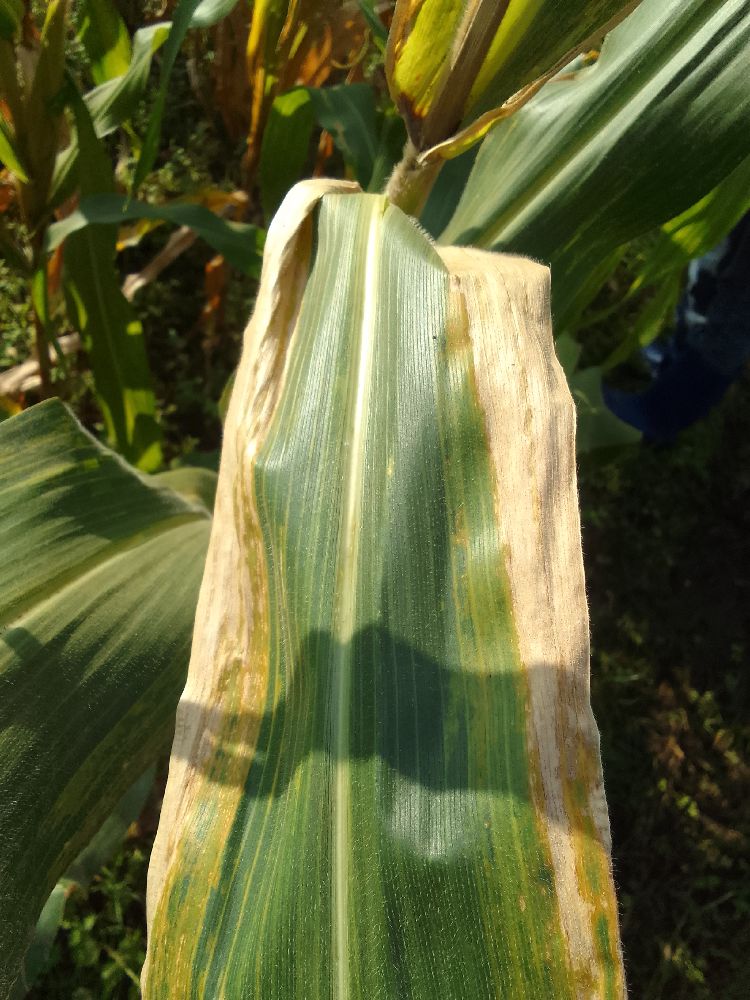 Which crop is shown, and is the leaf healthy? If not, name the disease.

maize, maize lethal necrosis
